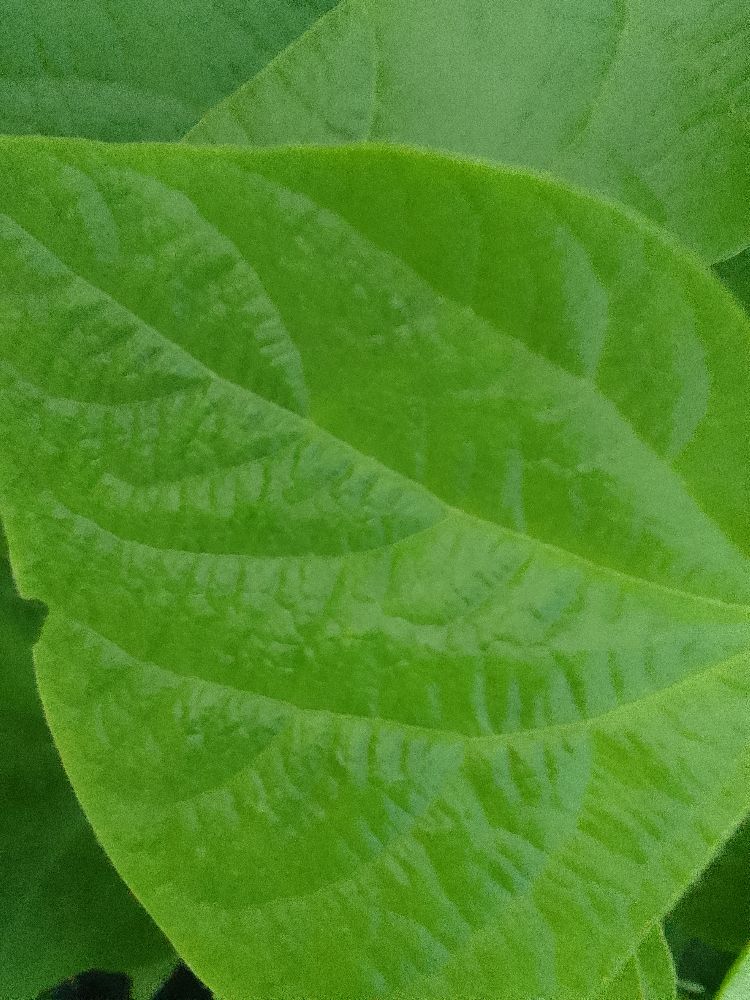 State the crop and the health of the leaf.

common bean, healthy
